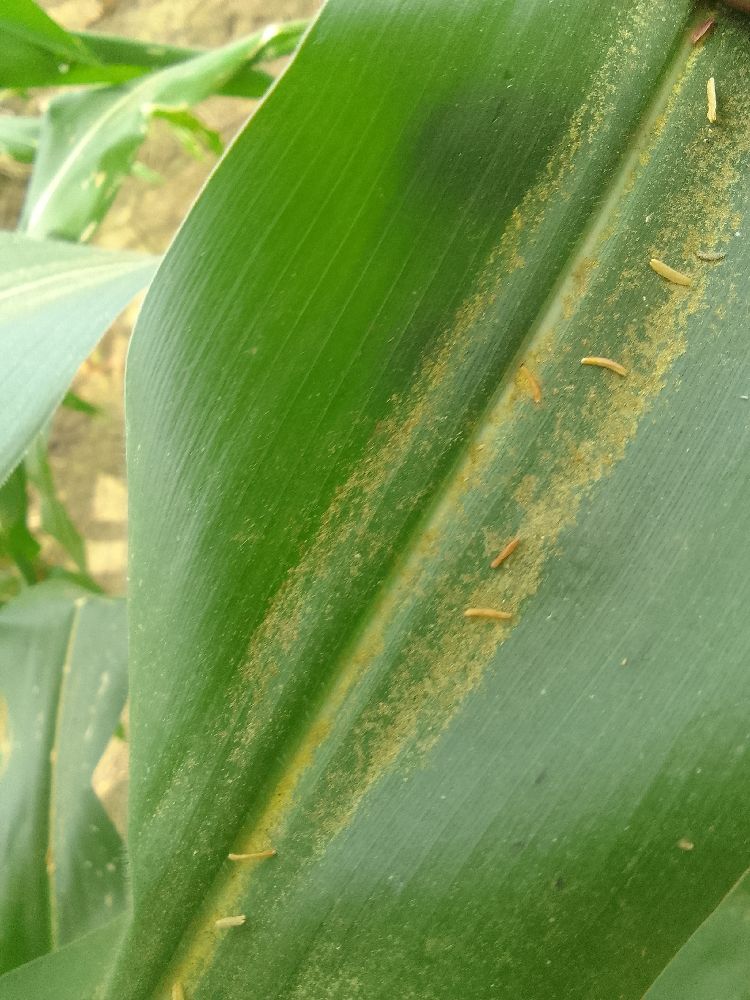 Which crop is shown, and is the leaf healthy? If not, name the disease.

maize, healthy
